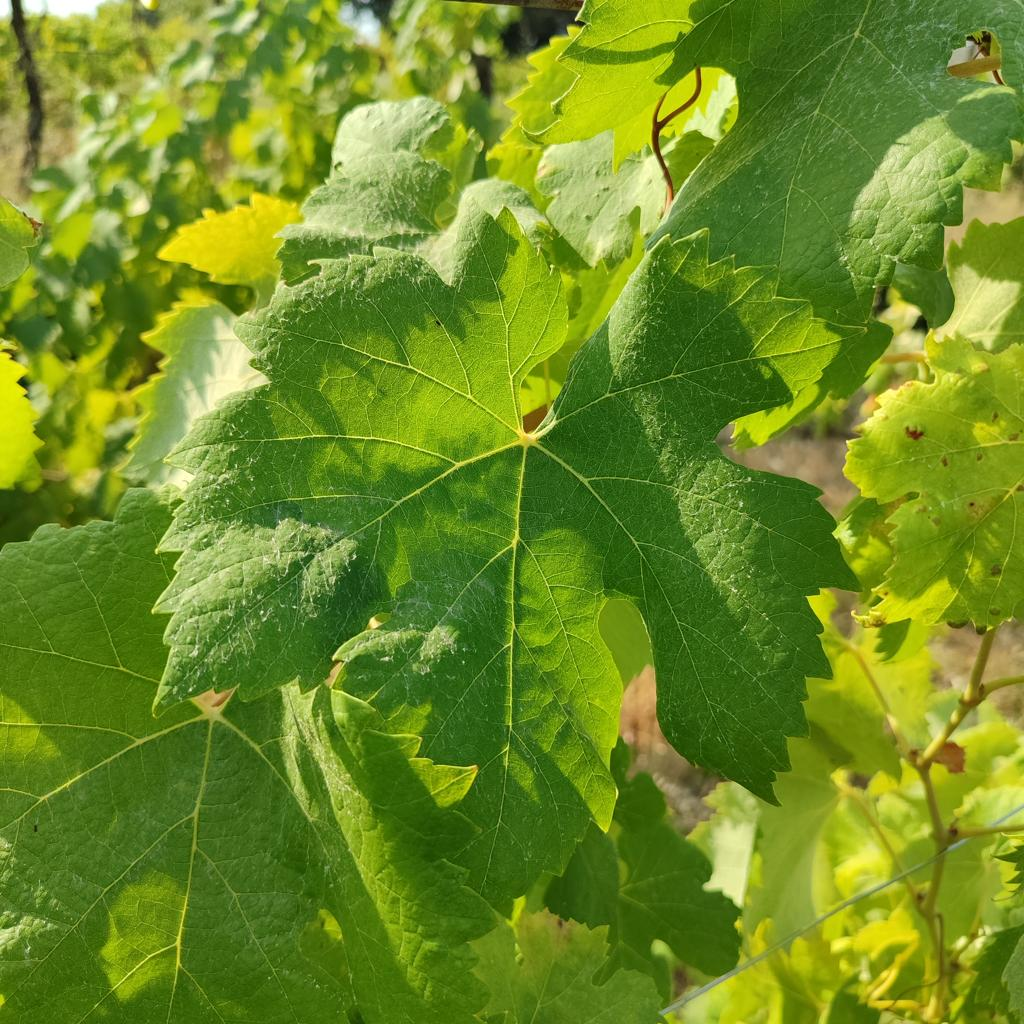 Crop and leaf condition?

grapevine, healthy
